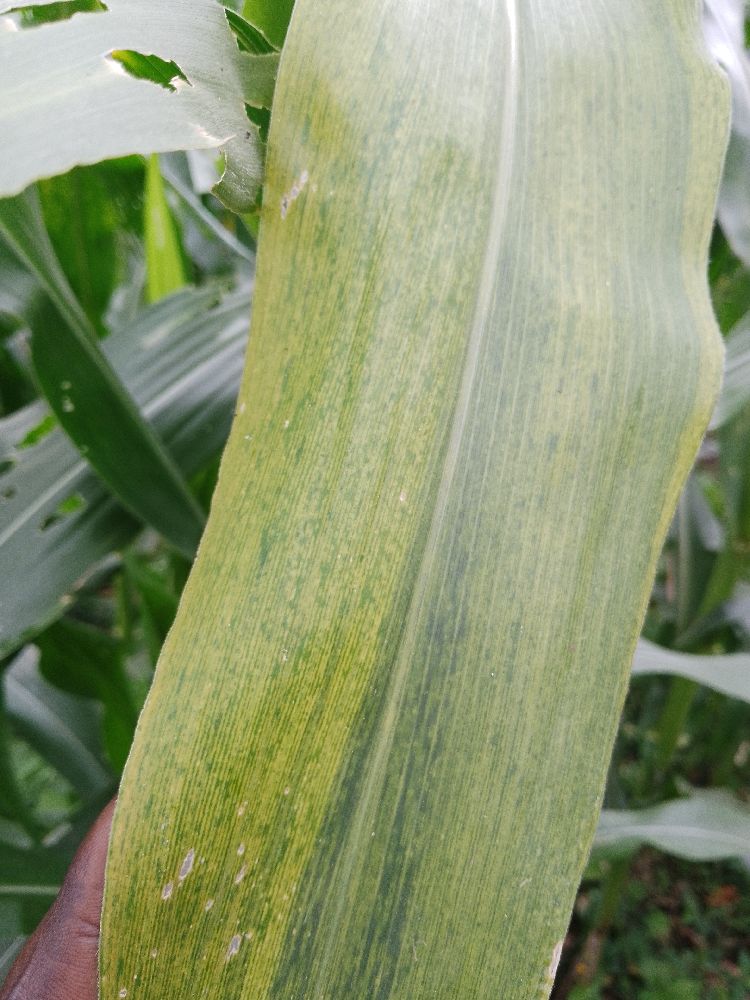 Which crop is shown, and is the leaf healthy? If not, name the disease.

maize, maize lethal necrosis
